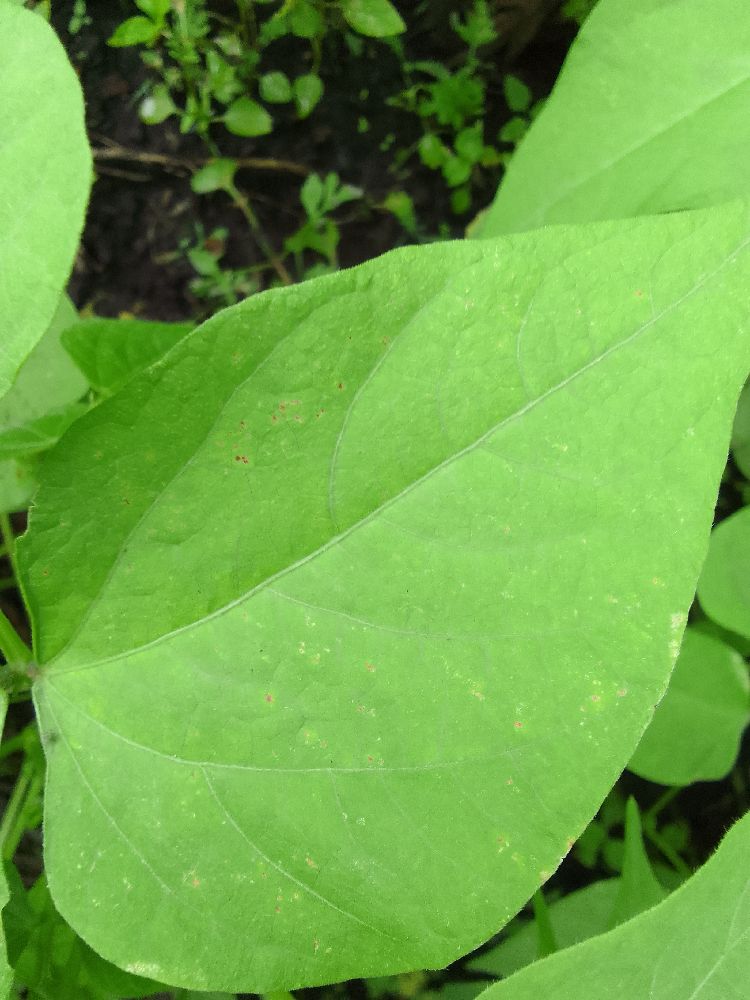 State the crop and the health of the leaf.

common bean, healthy
